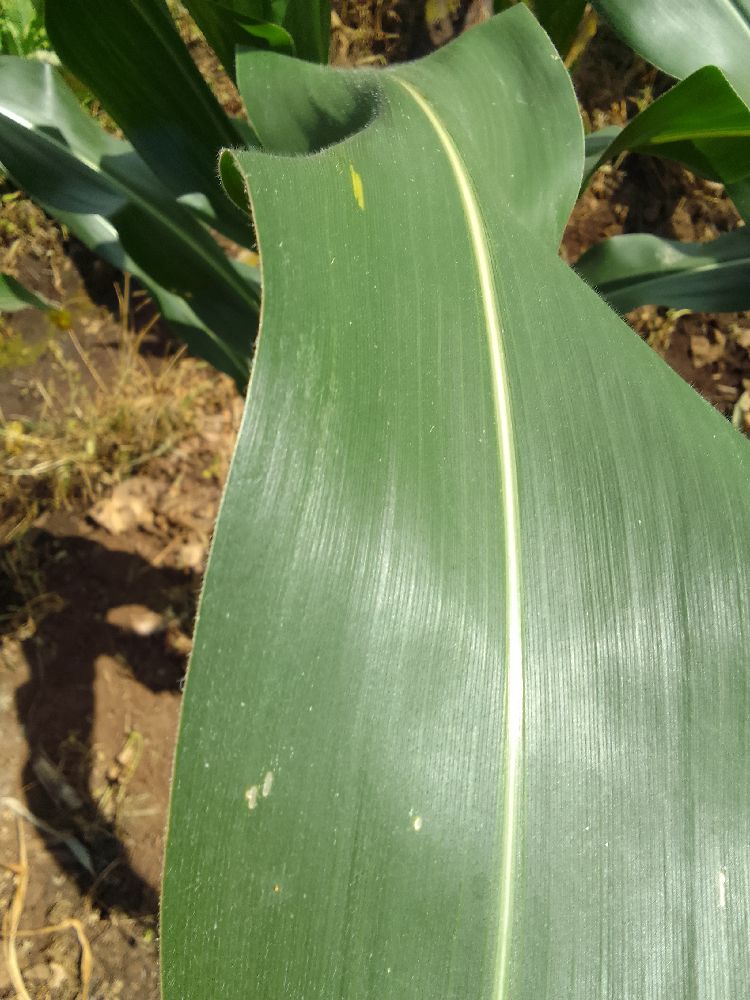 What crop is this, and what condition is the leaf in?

maize, healthy
